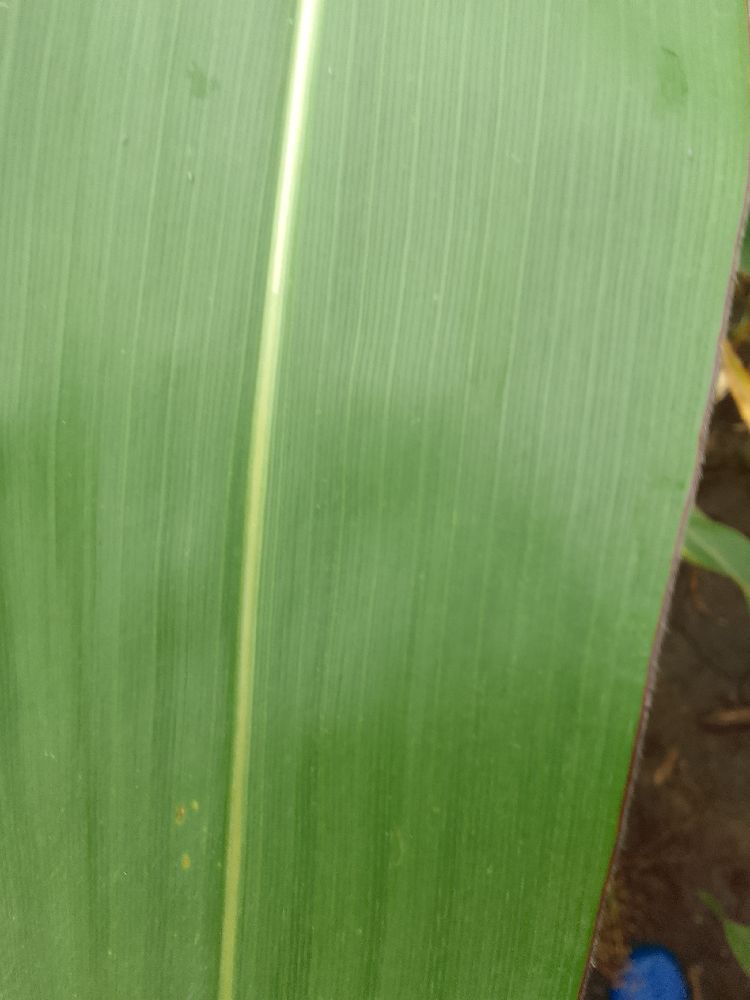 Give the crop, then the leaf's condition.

maize, healthy
